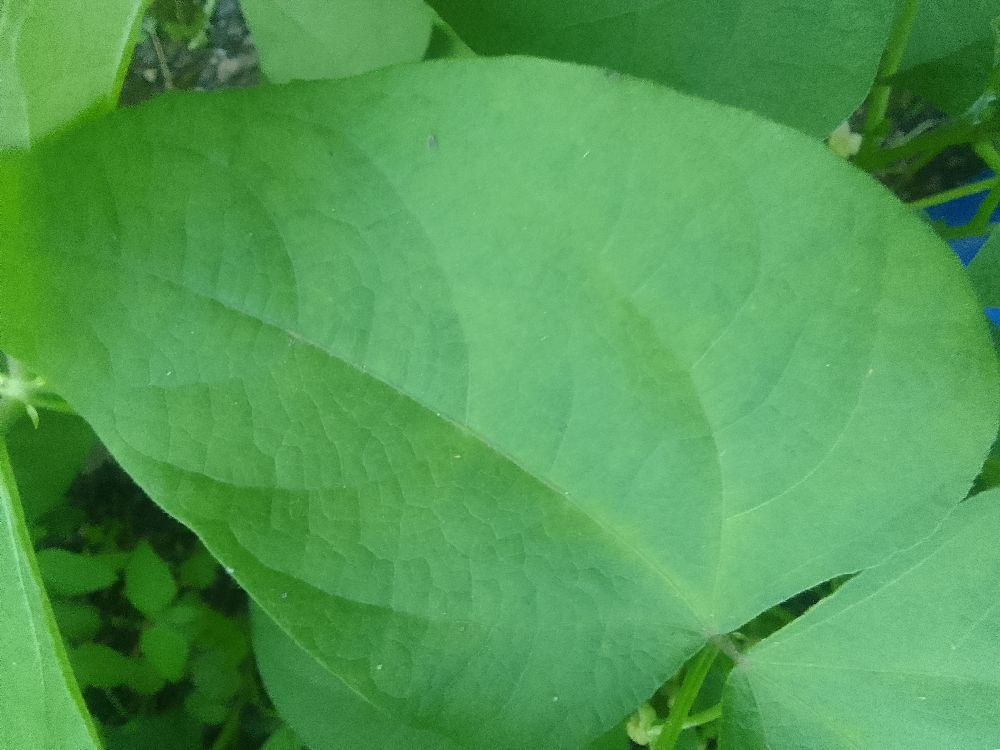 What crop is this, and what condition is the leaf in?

common bean, healthy
